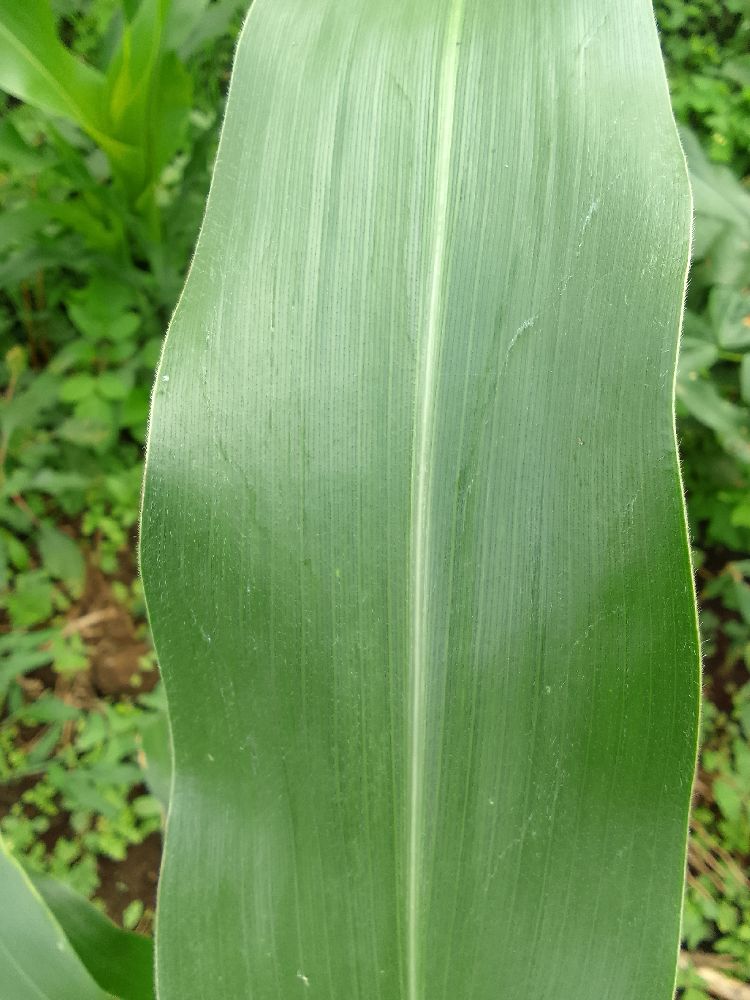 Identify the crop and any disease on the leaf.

maize, healthy
